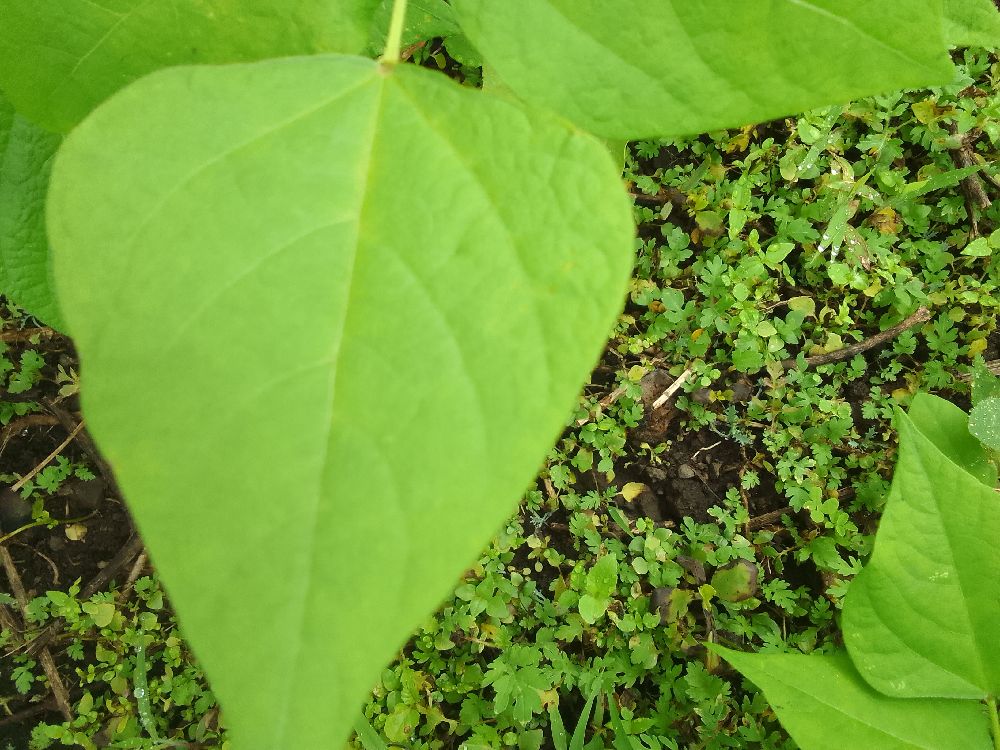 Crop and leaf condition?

common bean, healthy
